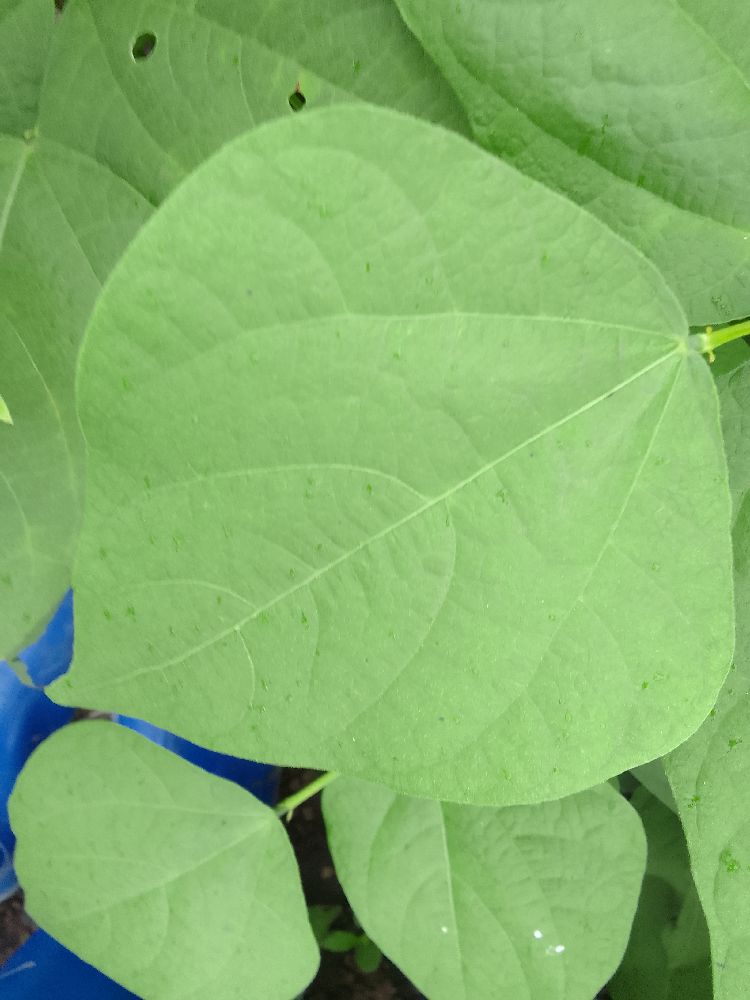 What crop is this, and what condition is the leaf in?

common bean, healthy
